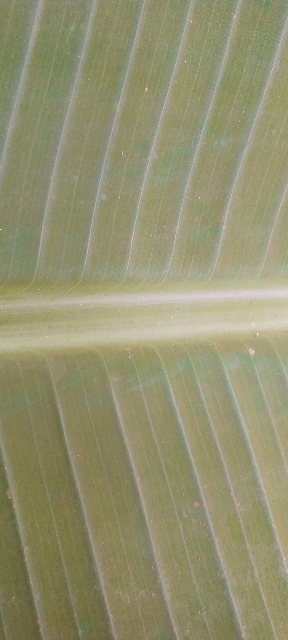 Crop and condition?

banana, healthy
